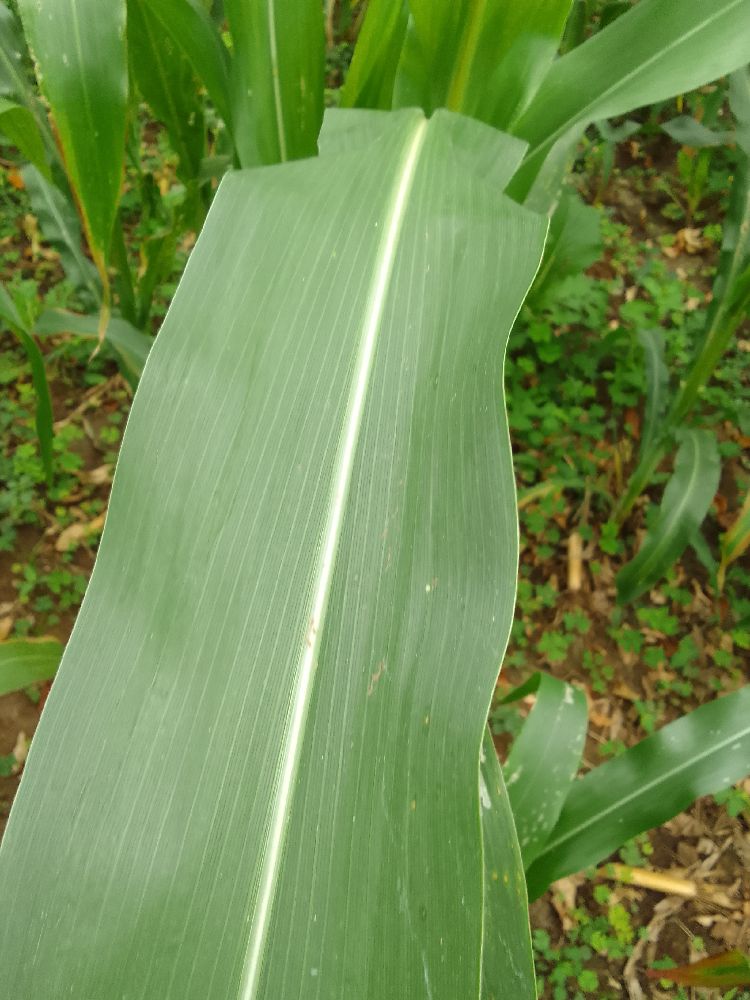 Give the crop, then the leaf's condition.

maize, healthy
